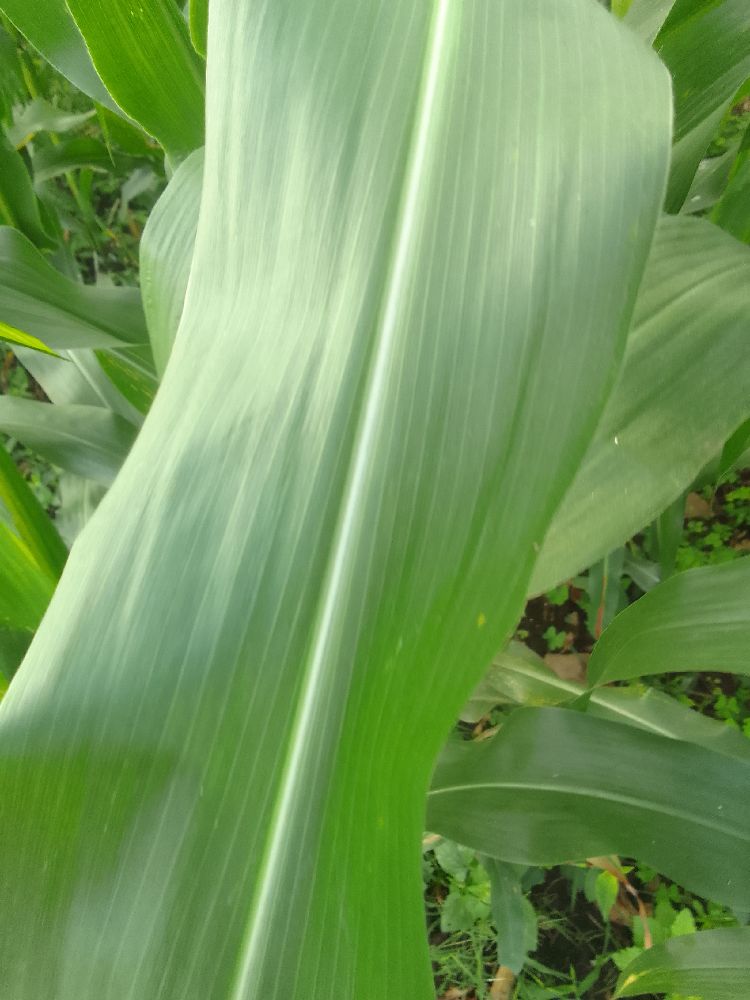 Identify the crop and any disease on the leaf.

maize, healthy
